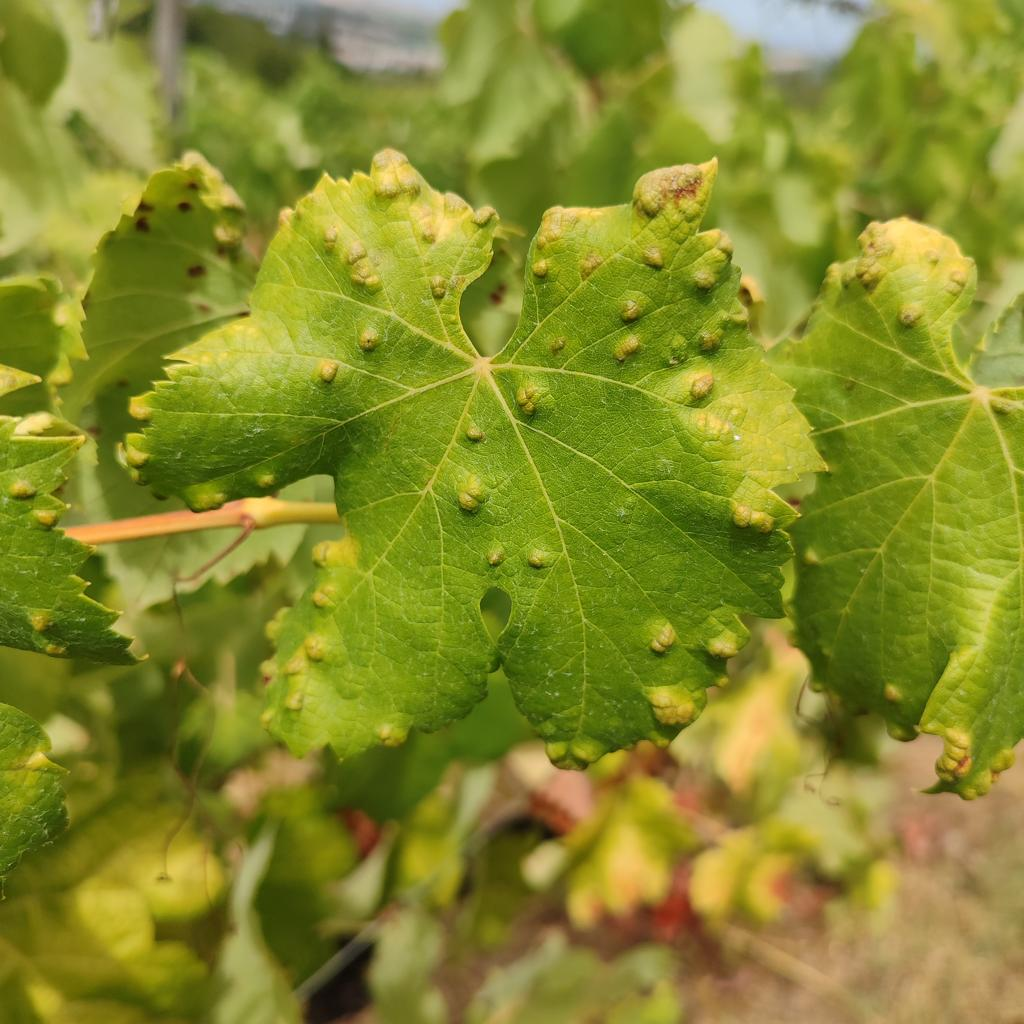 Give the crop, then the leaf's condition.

grapevine, erineum mite
